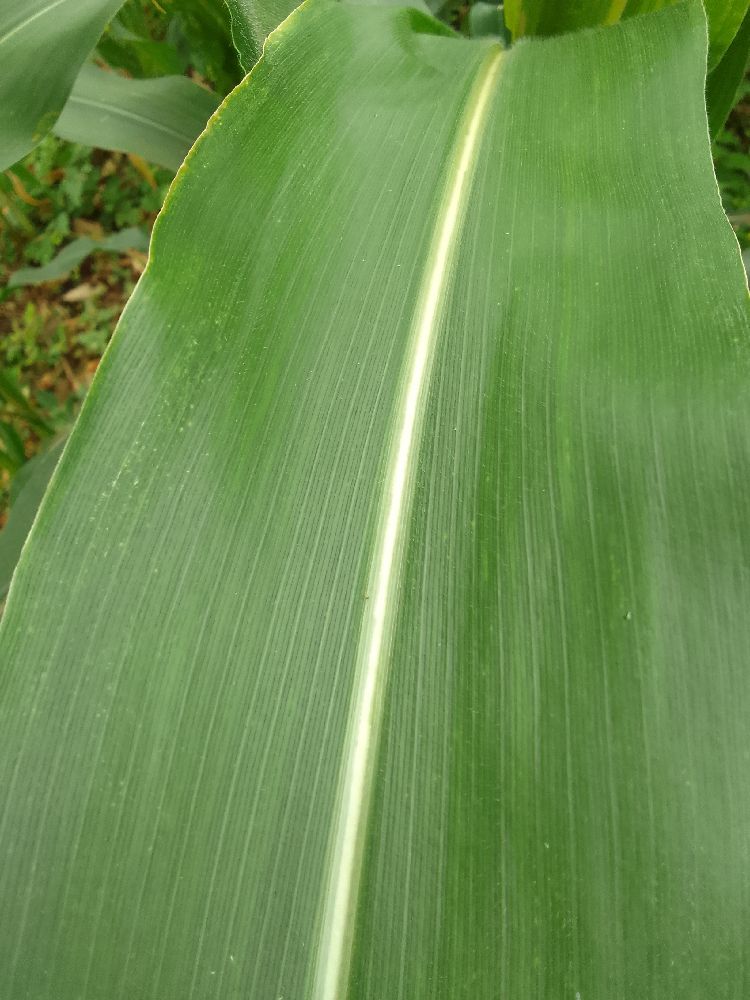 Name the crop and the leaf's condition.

maize, healthy
